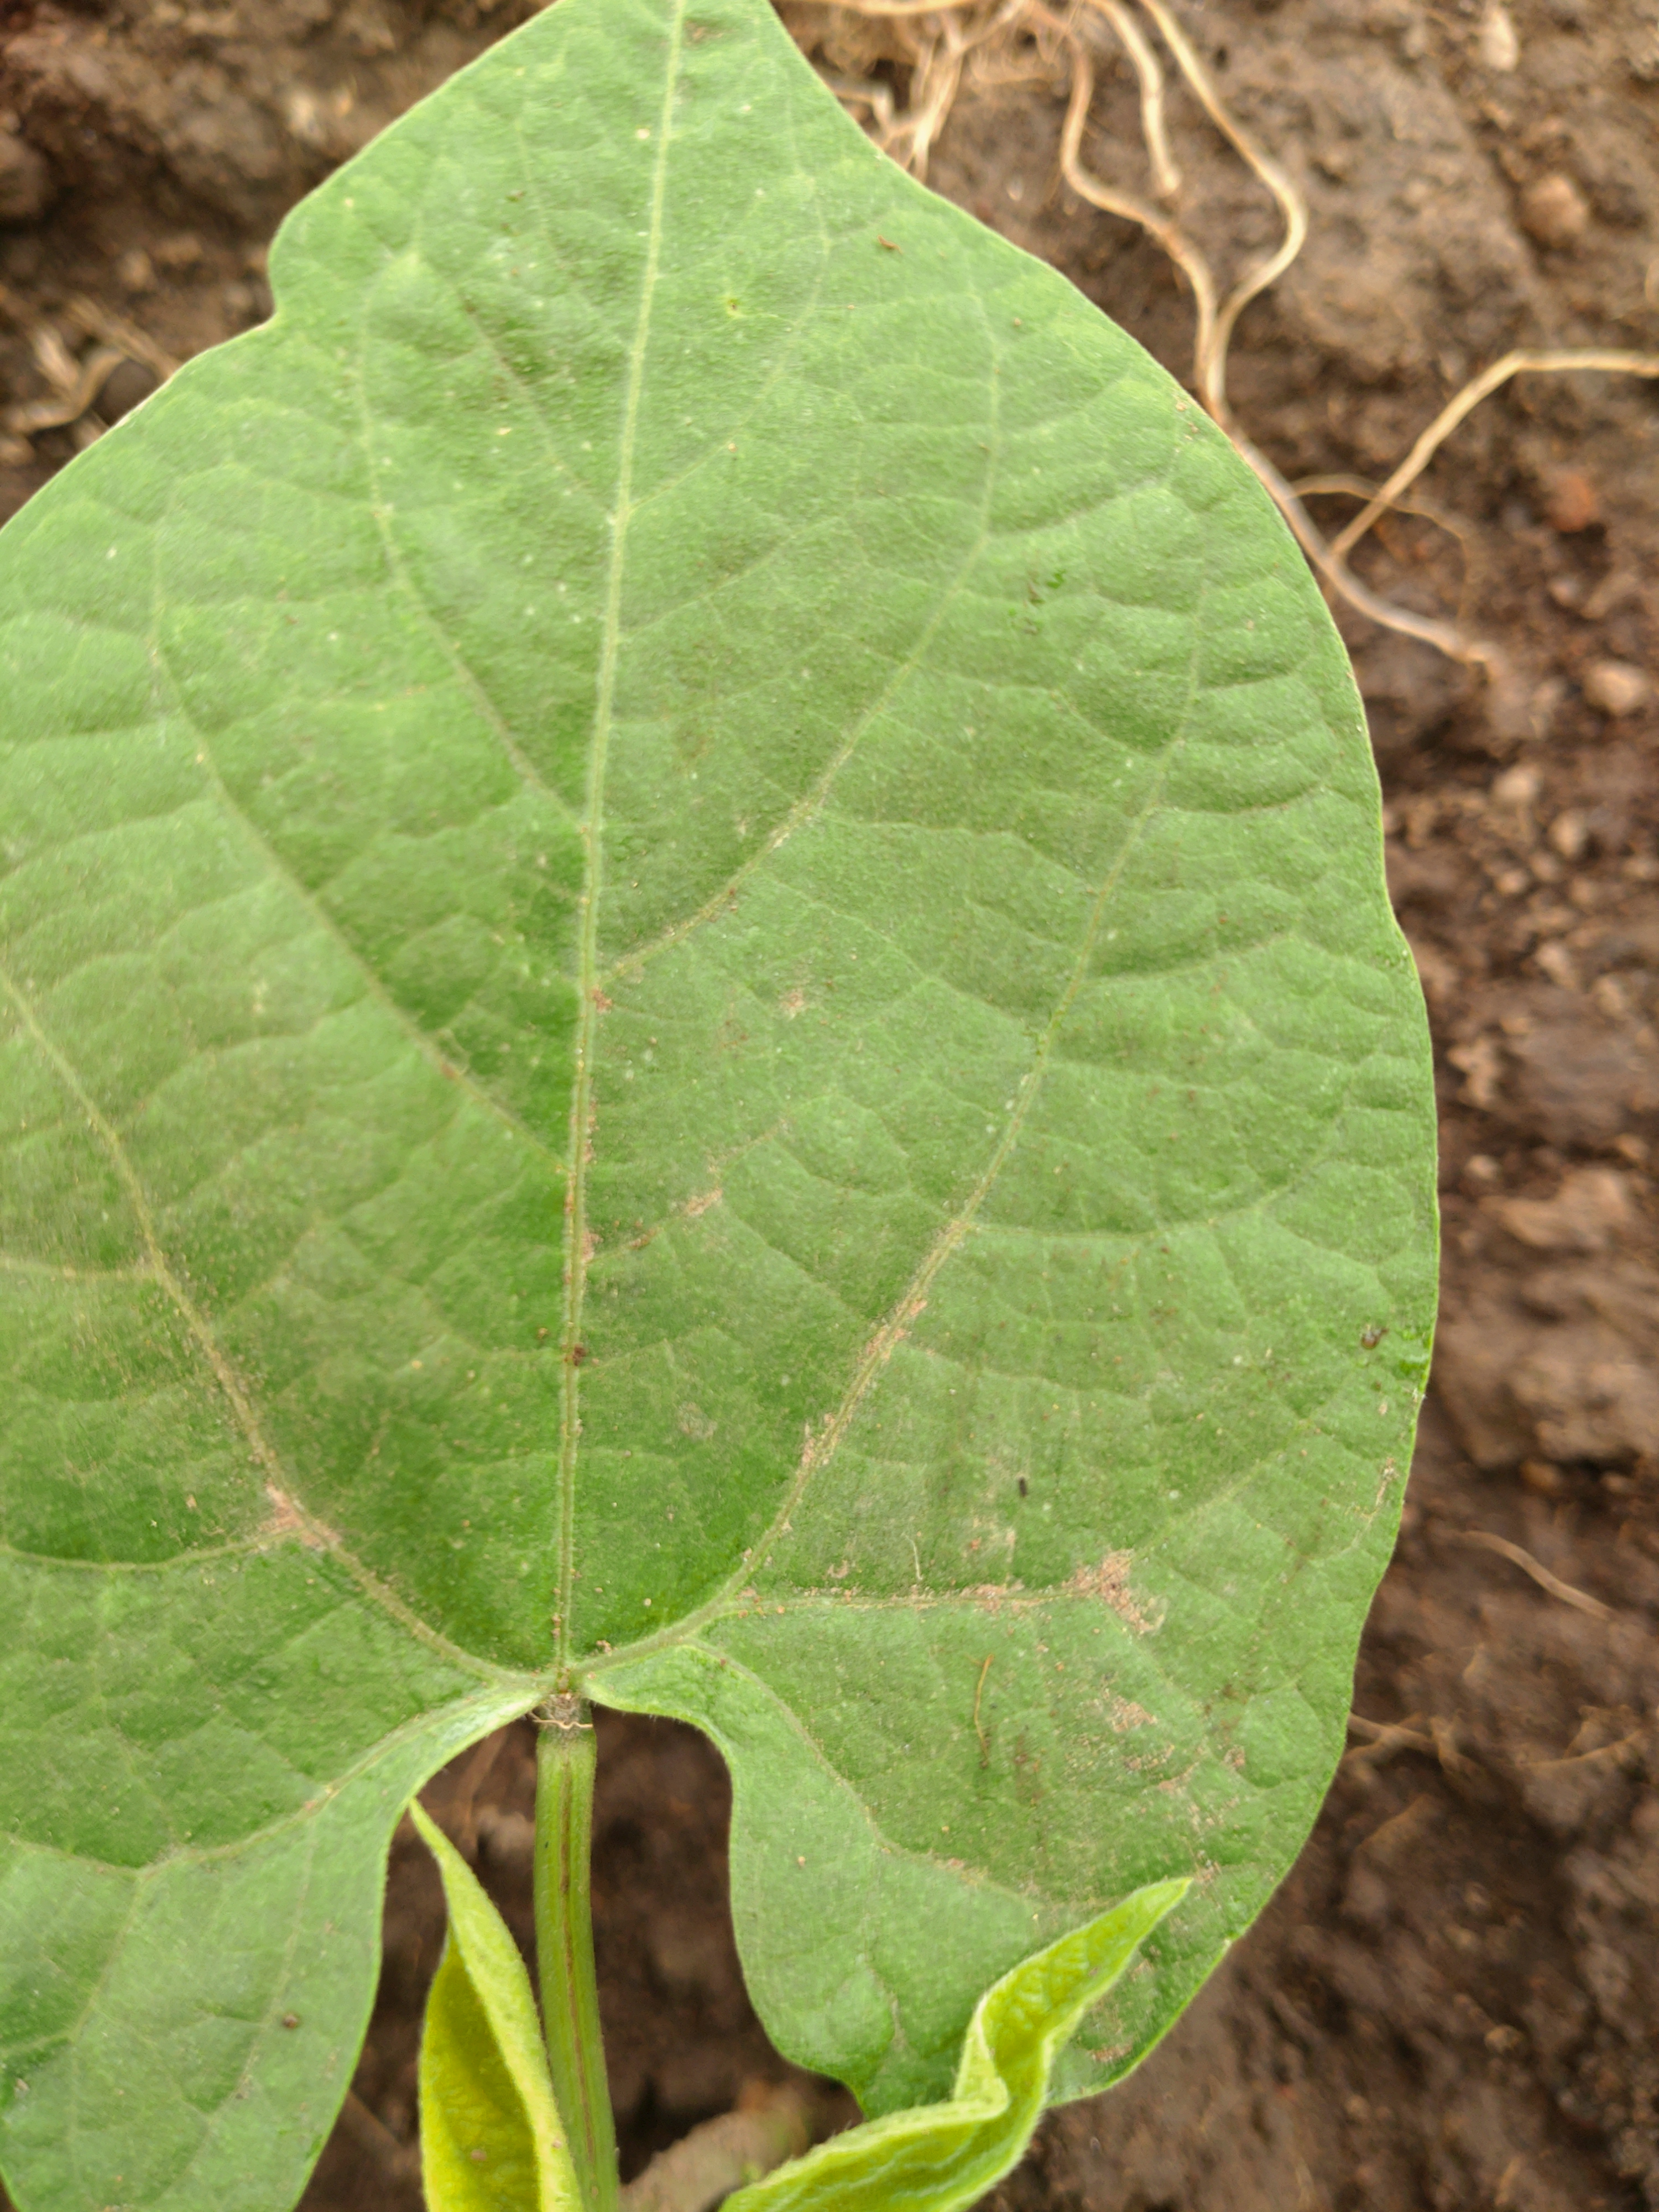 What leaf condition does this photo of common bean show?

healthy
